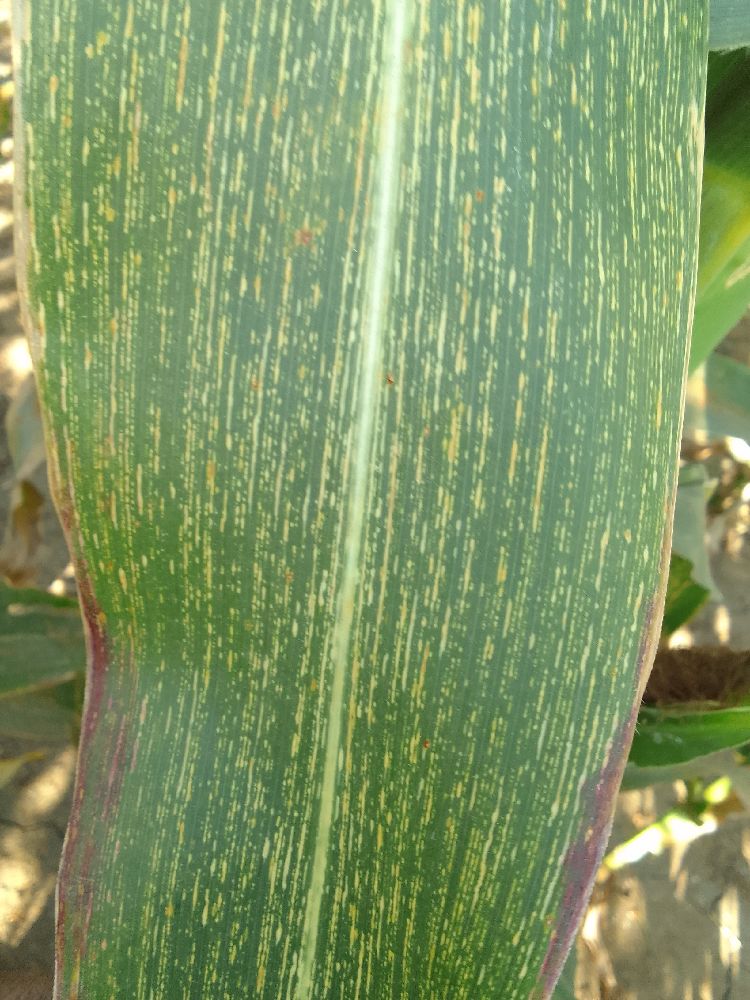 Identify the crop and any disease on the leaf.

maize, maize streak virus
